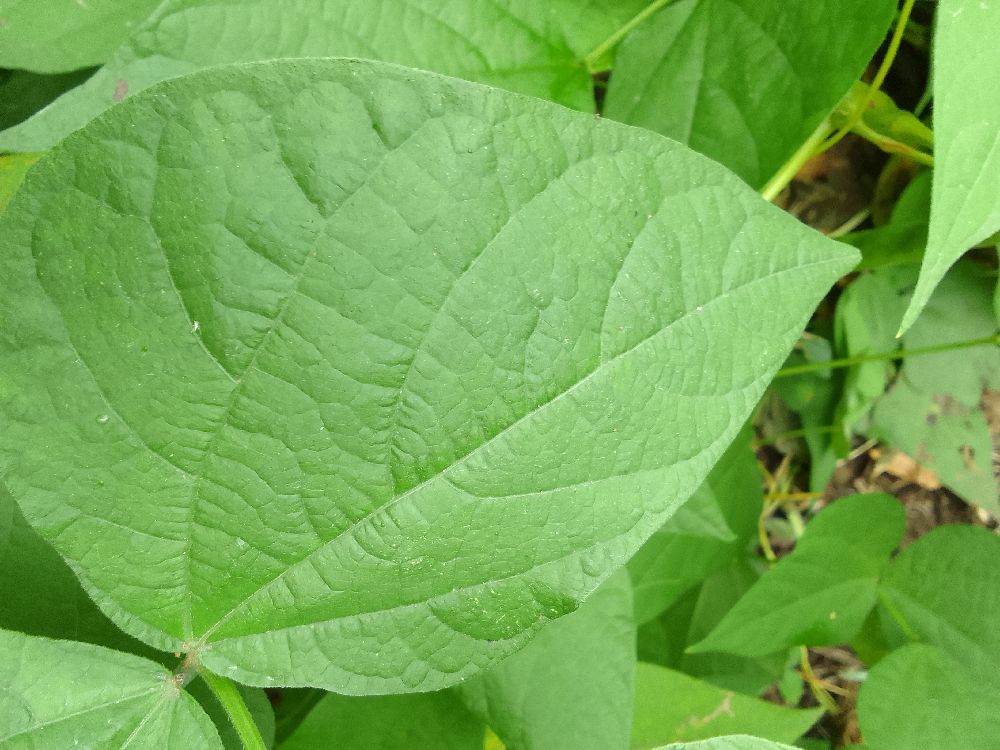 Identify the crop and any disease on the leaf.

common bean, healthy
